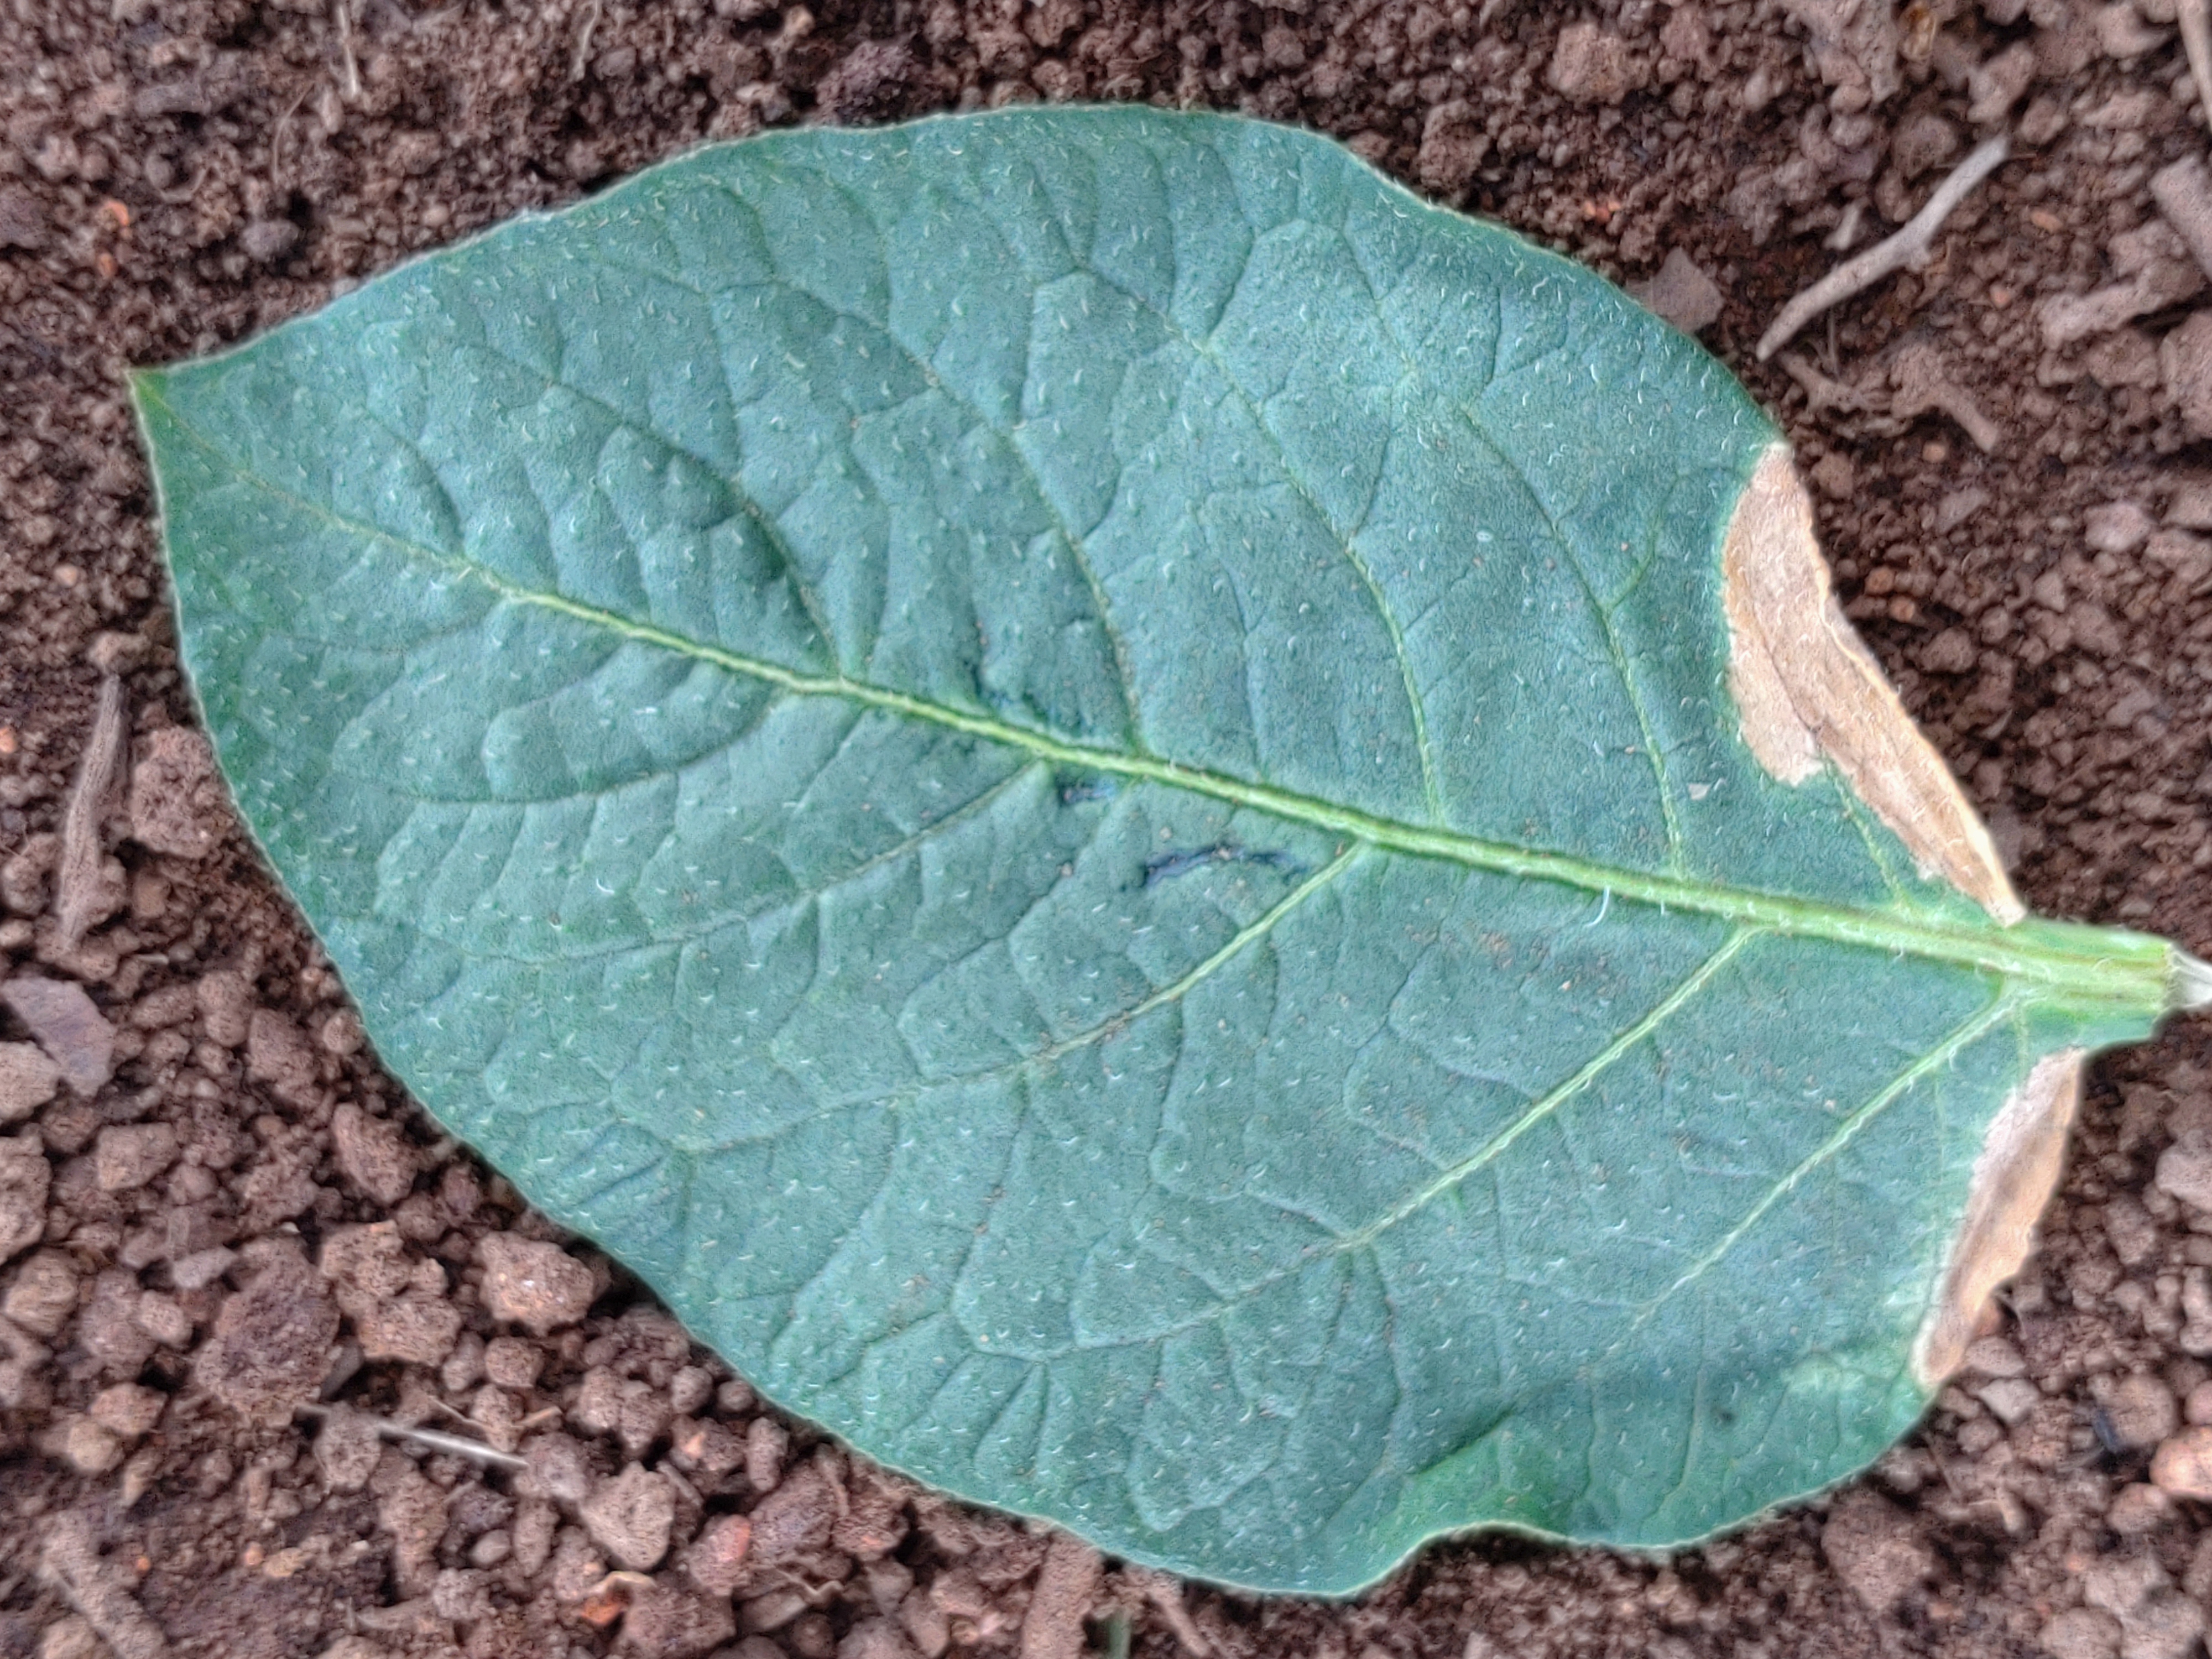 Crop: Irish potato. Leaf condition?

early blight
